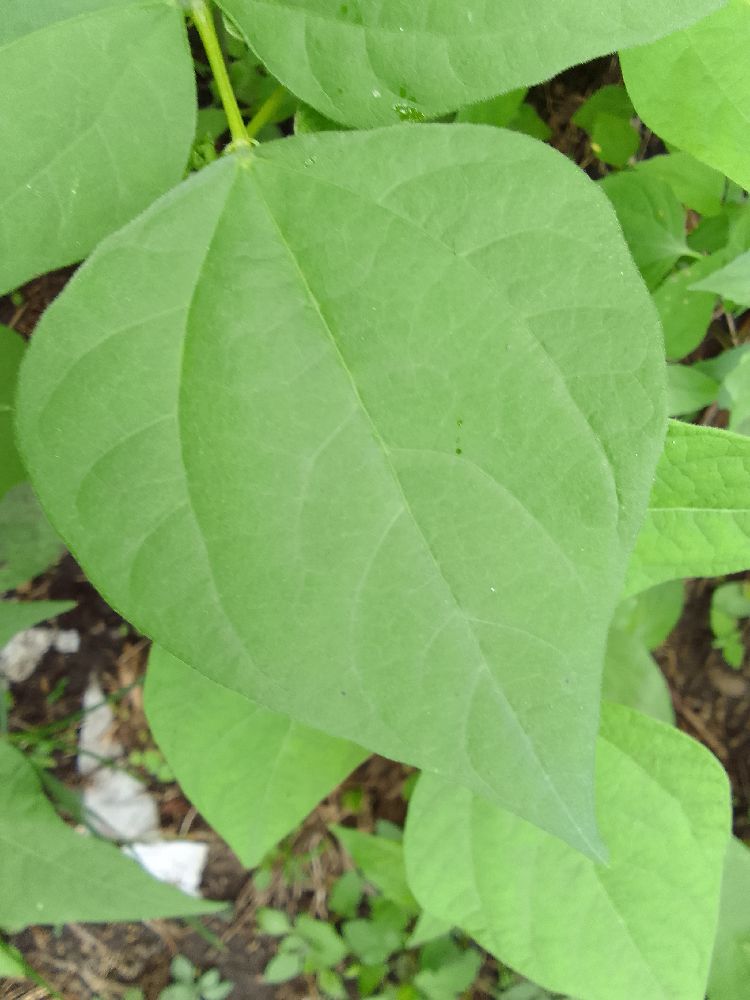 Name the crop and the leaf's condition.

common bean, healthy
